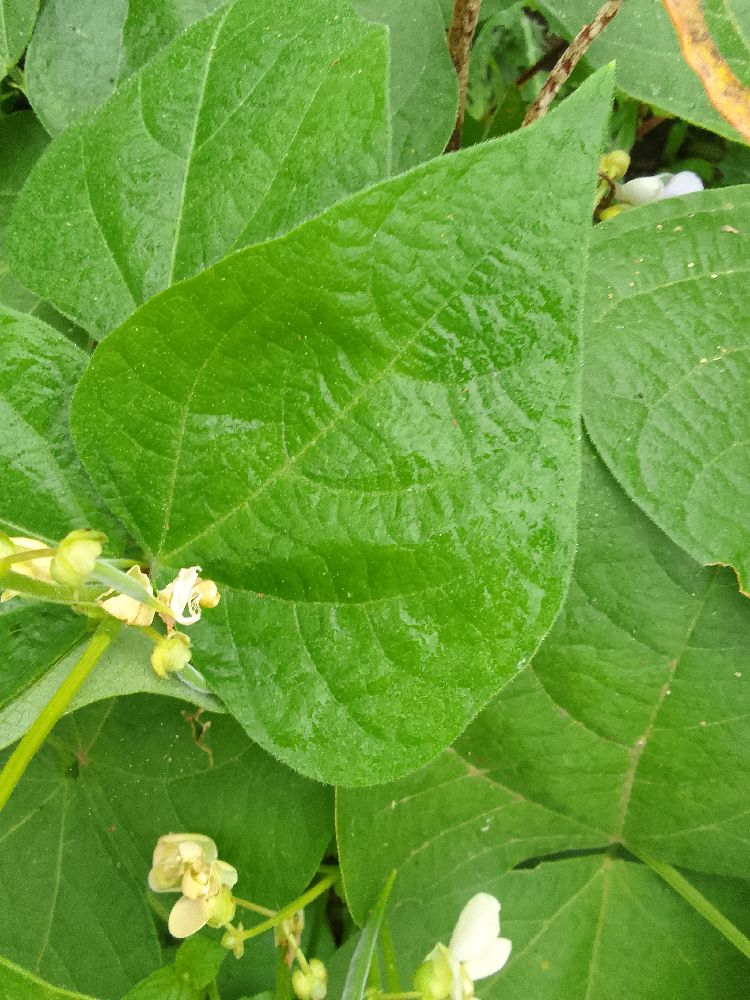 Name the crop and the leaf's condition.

common bean, healthy
